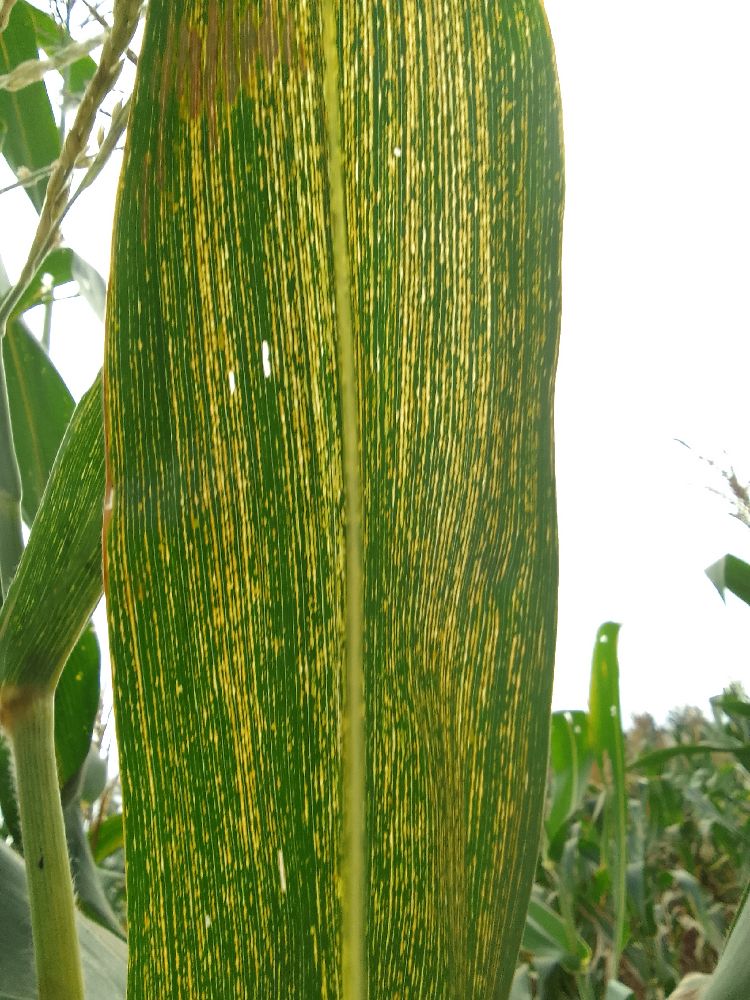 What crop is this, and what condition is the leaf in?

maize, maize streak virus
